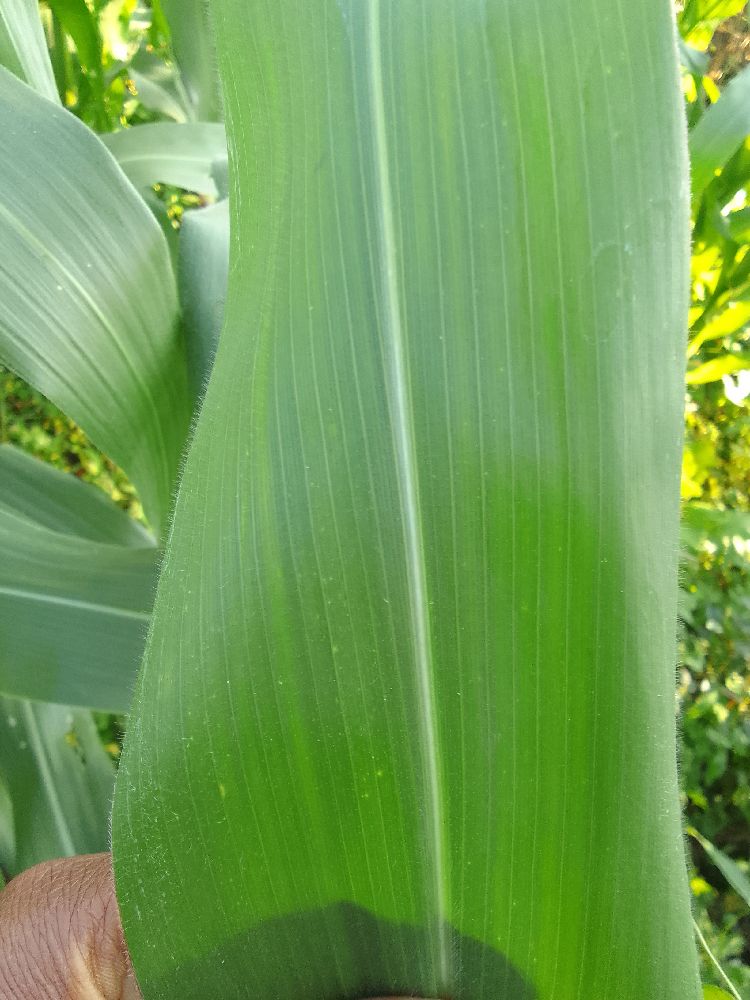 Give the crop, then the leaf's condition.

maize, healthy
